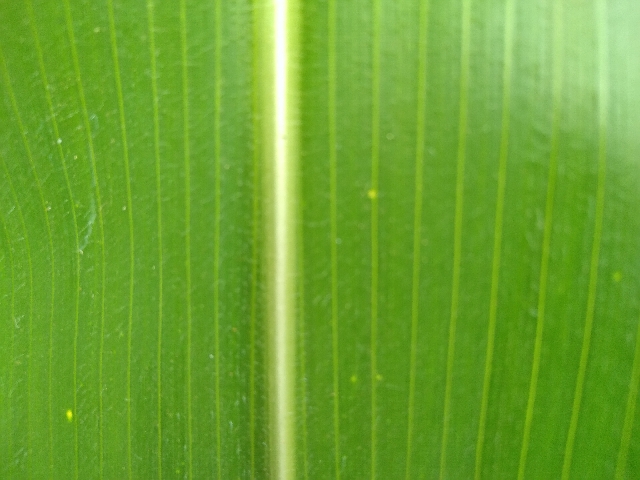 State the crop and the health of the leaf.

maize, healthy
